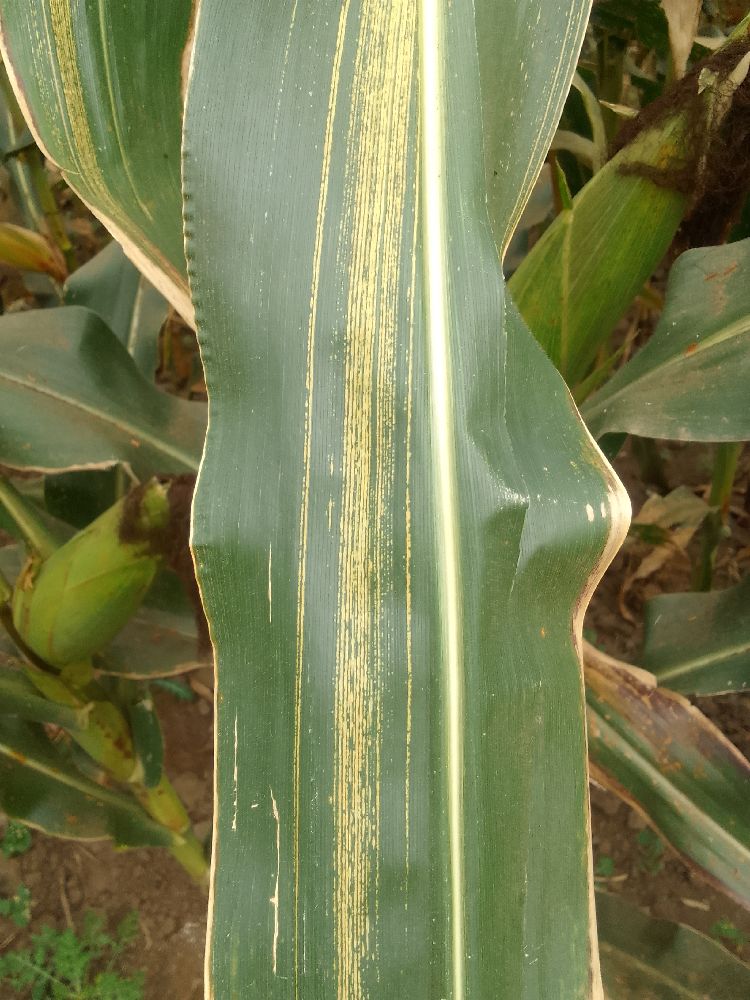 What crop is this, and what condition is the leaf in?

maize, maize streak virus
